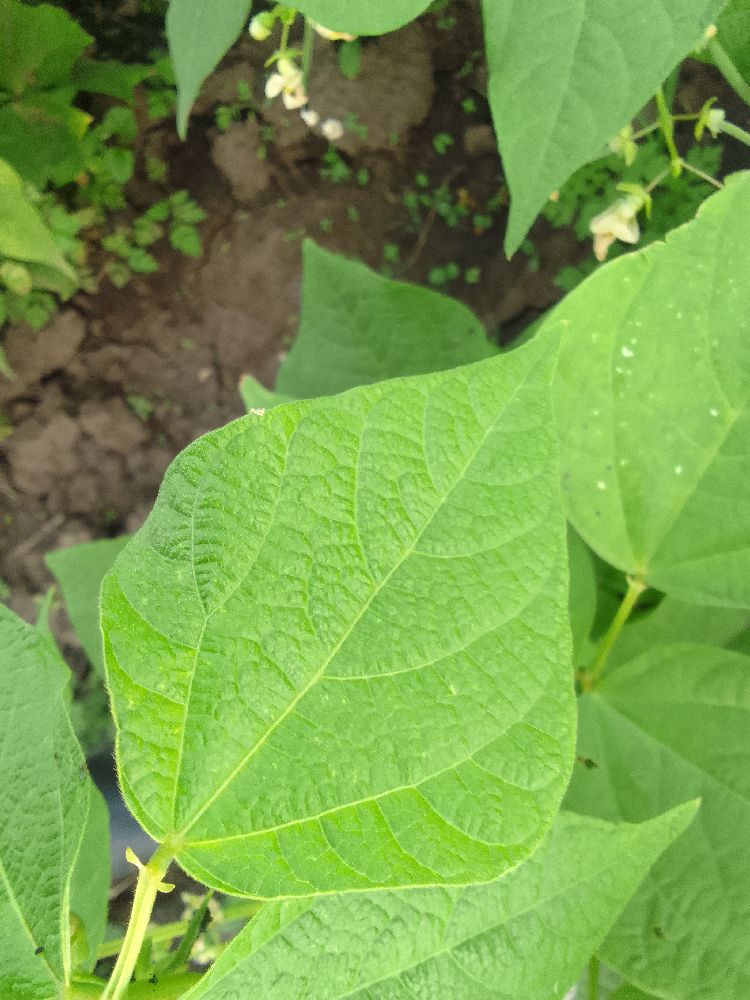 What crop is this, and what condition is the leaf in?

common bean, healthy
